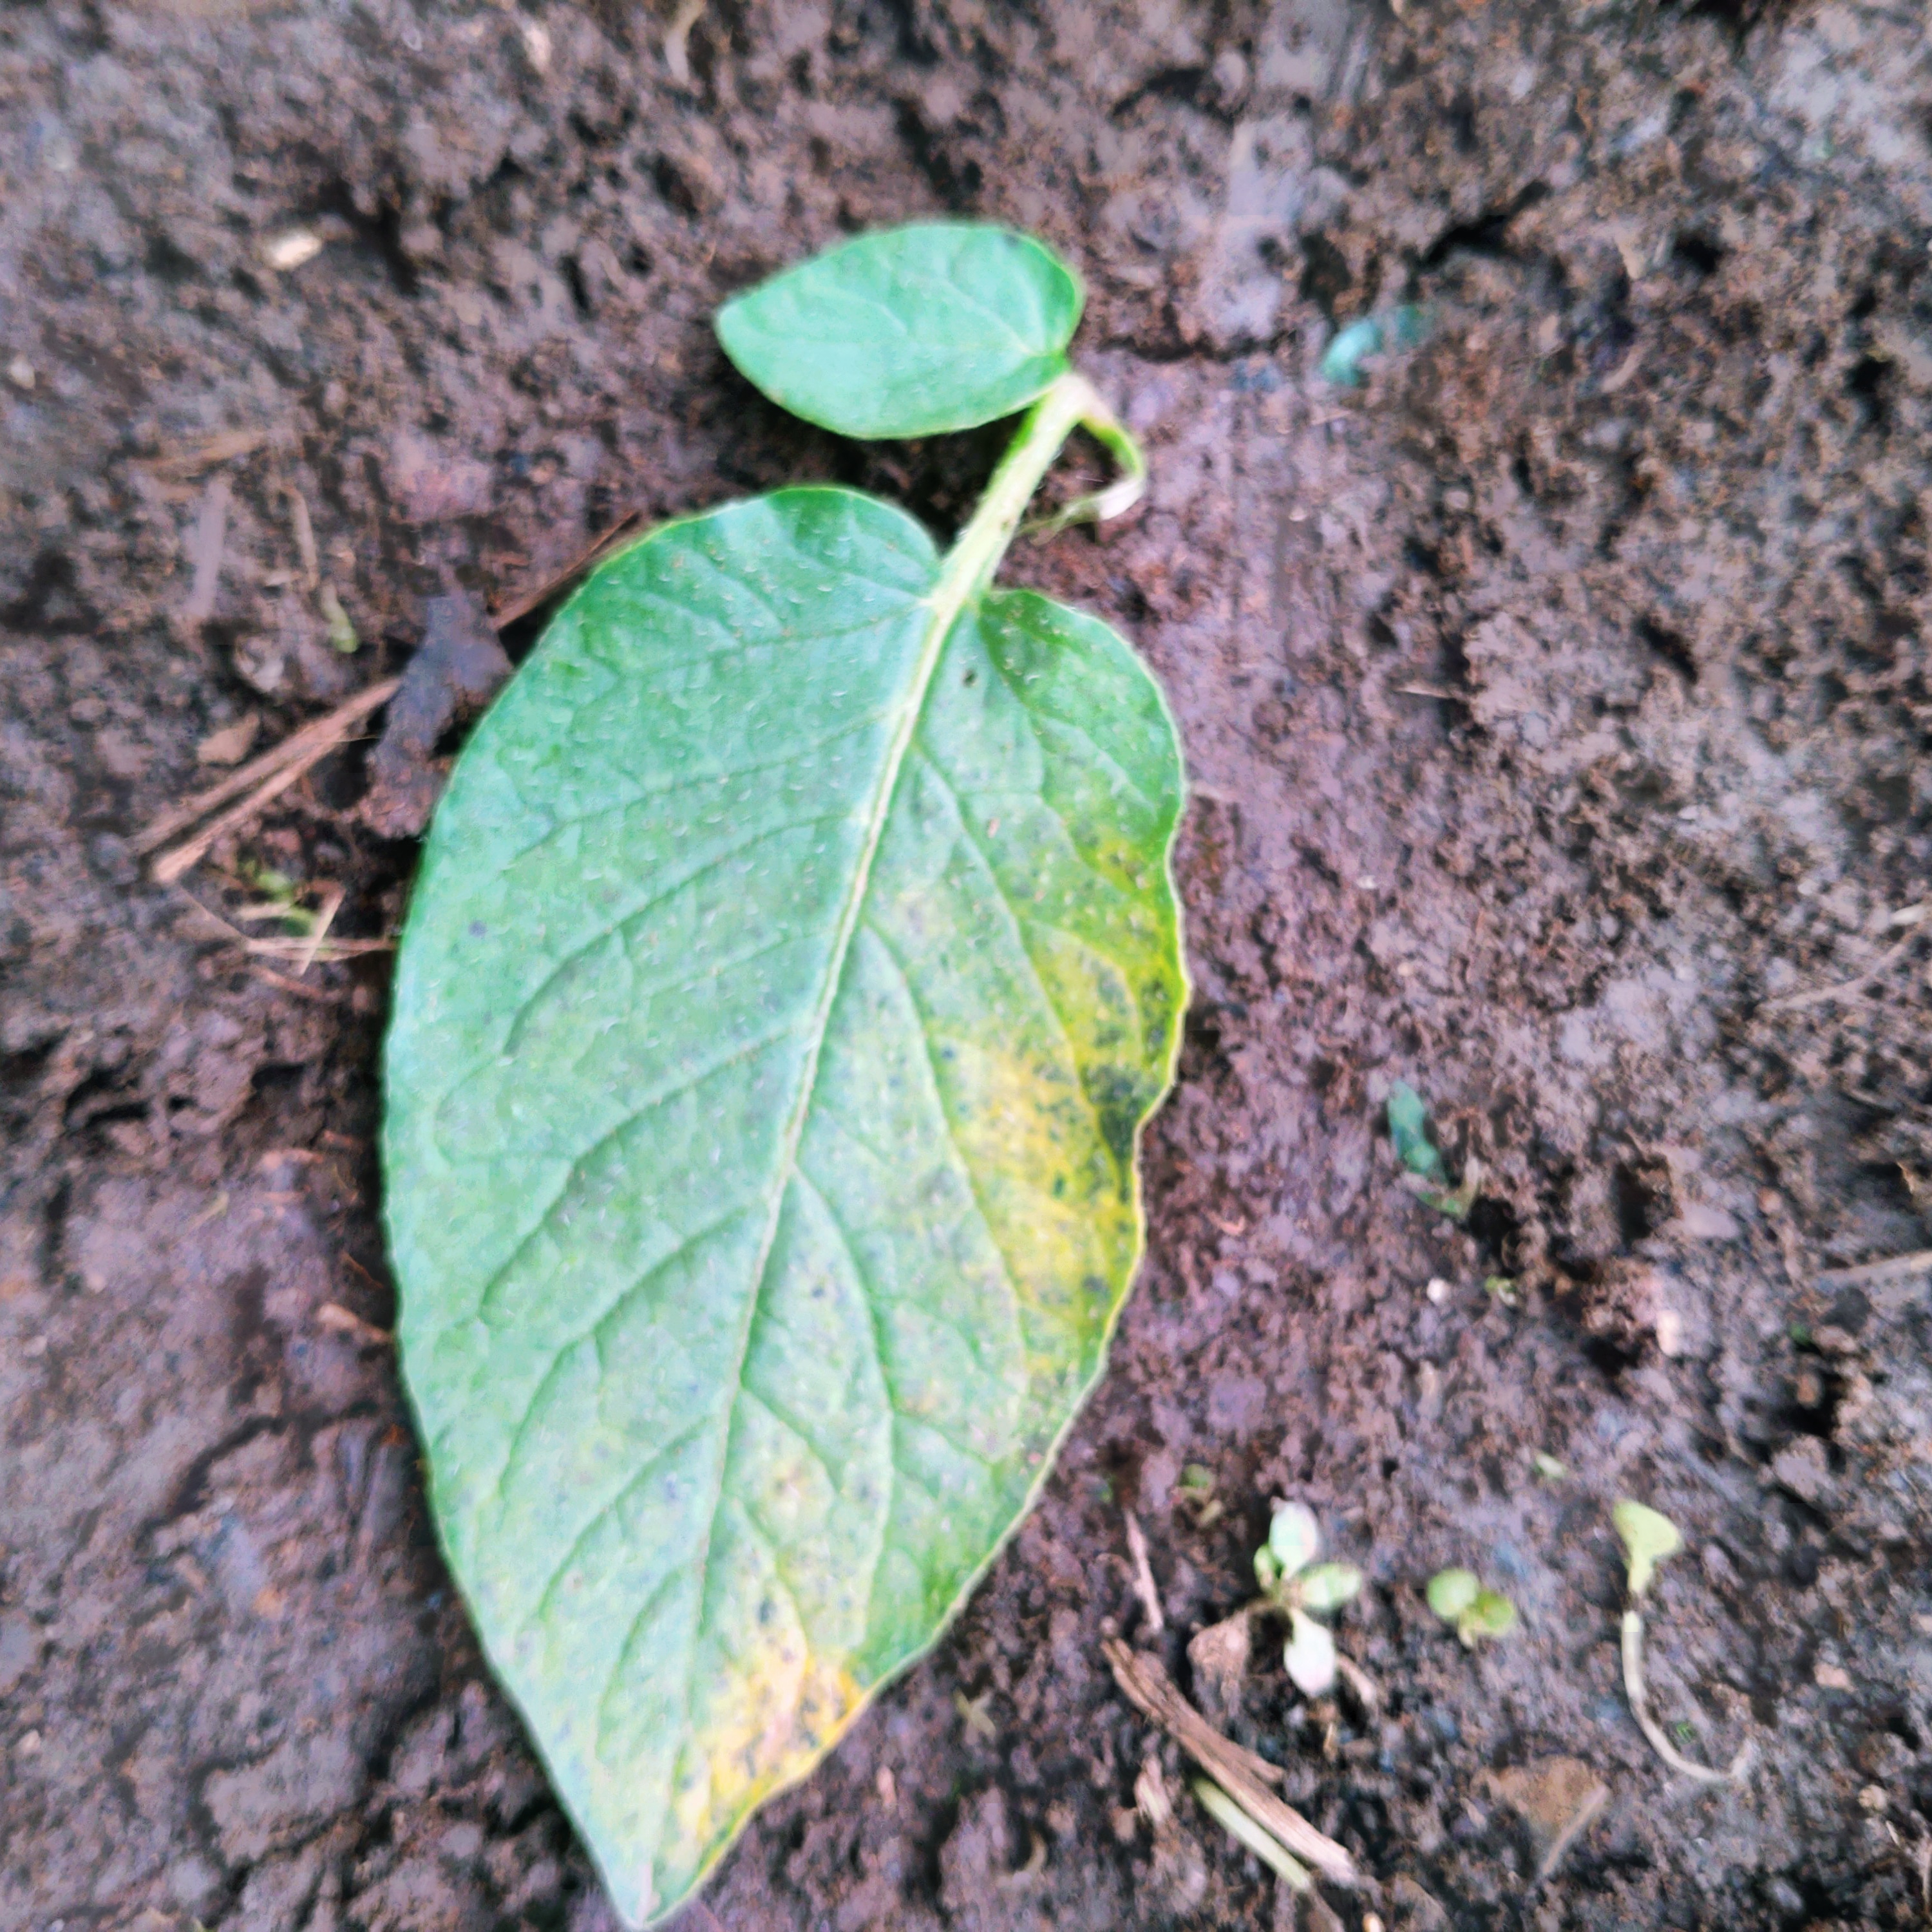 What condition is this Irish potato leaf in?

late blight
